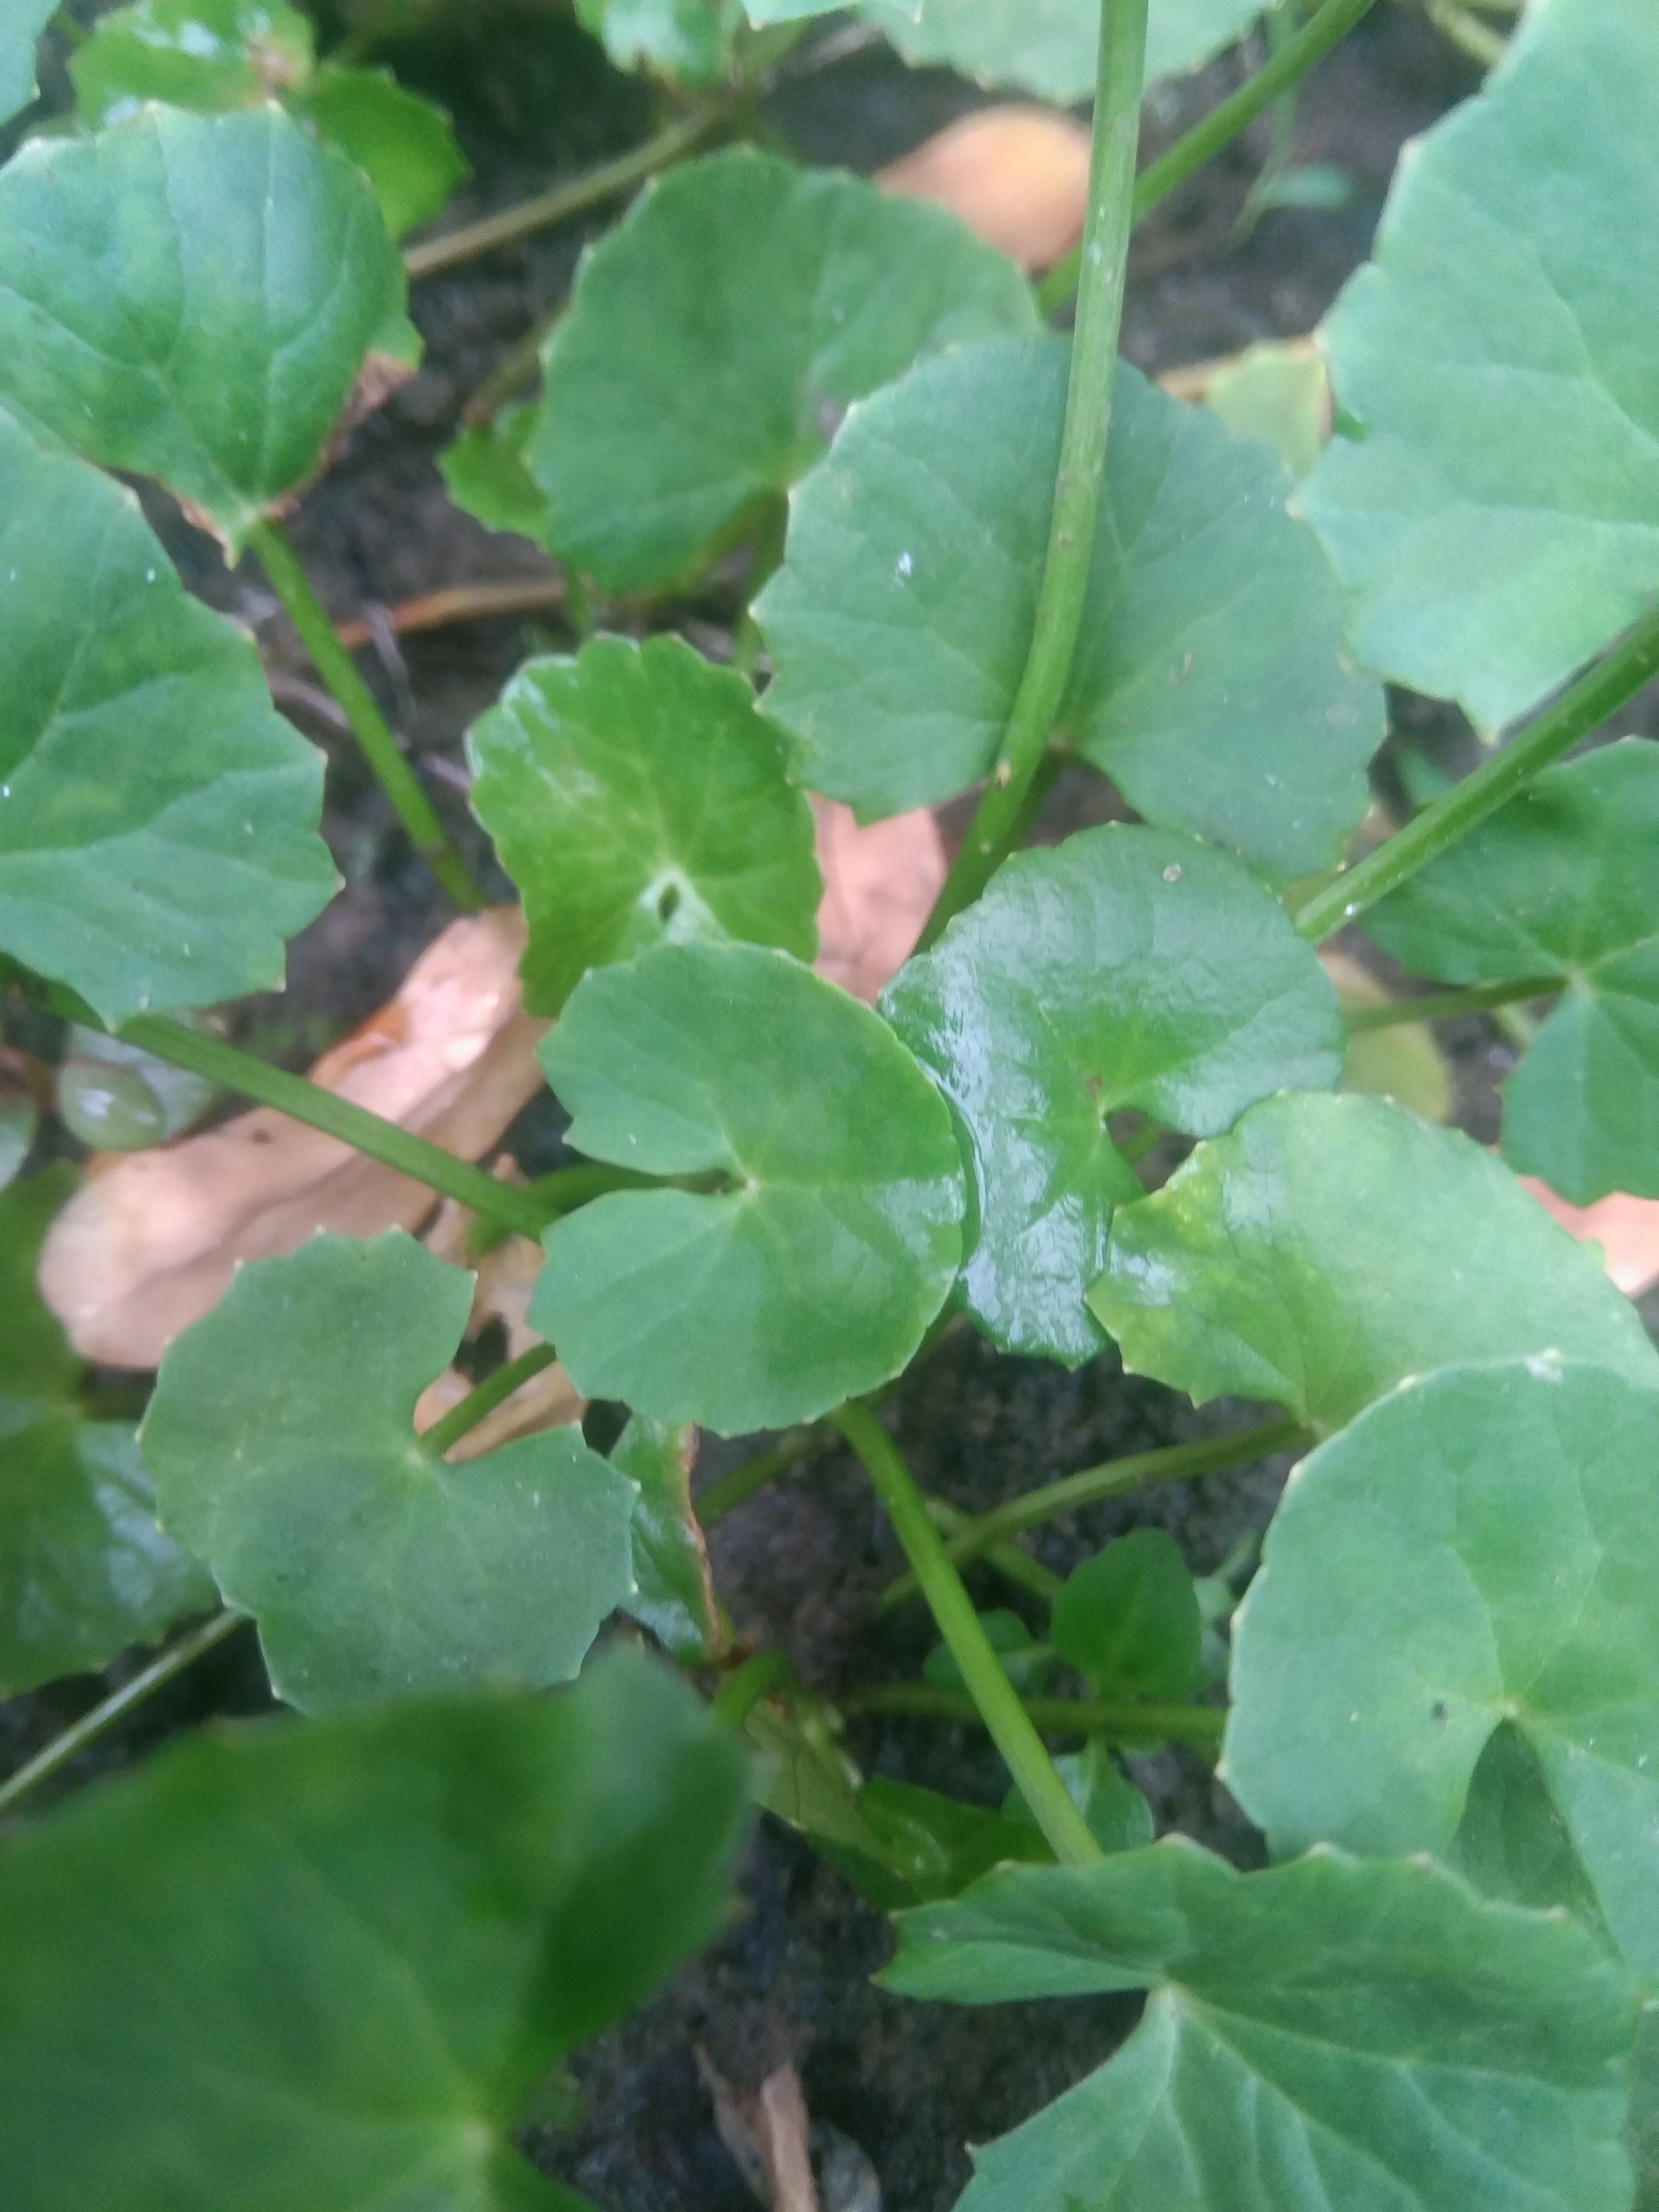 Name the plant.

thankuni
